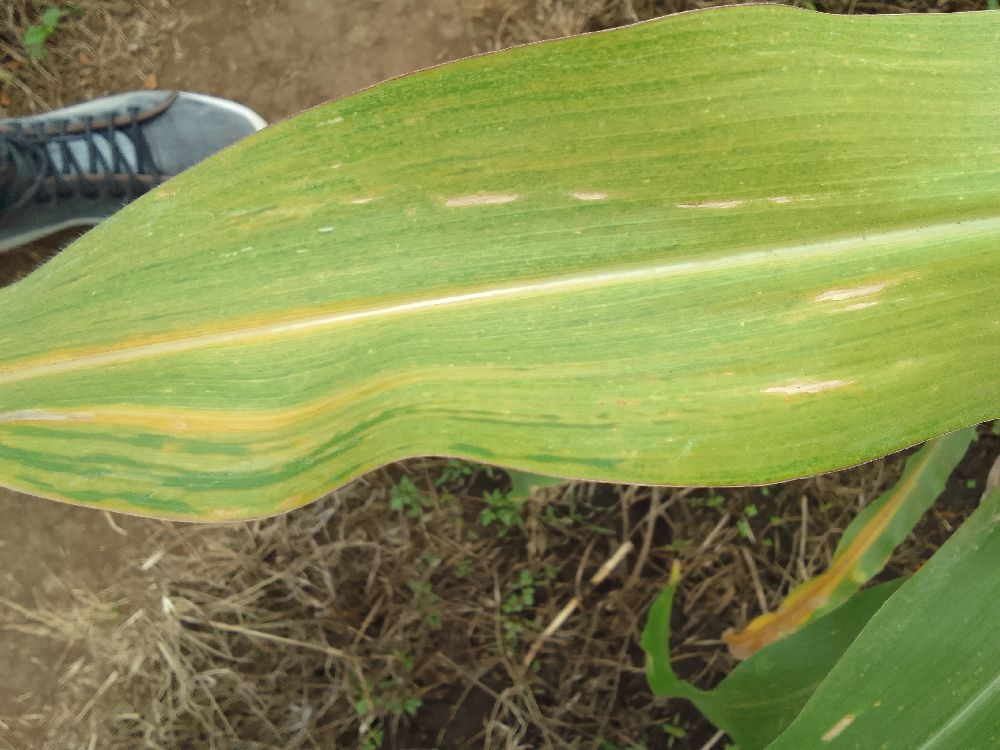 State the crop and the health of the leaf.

maize, maize lethal necrosis
